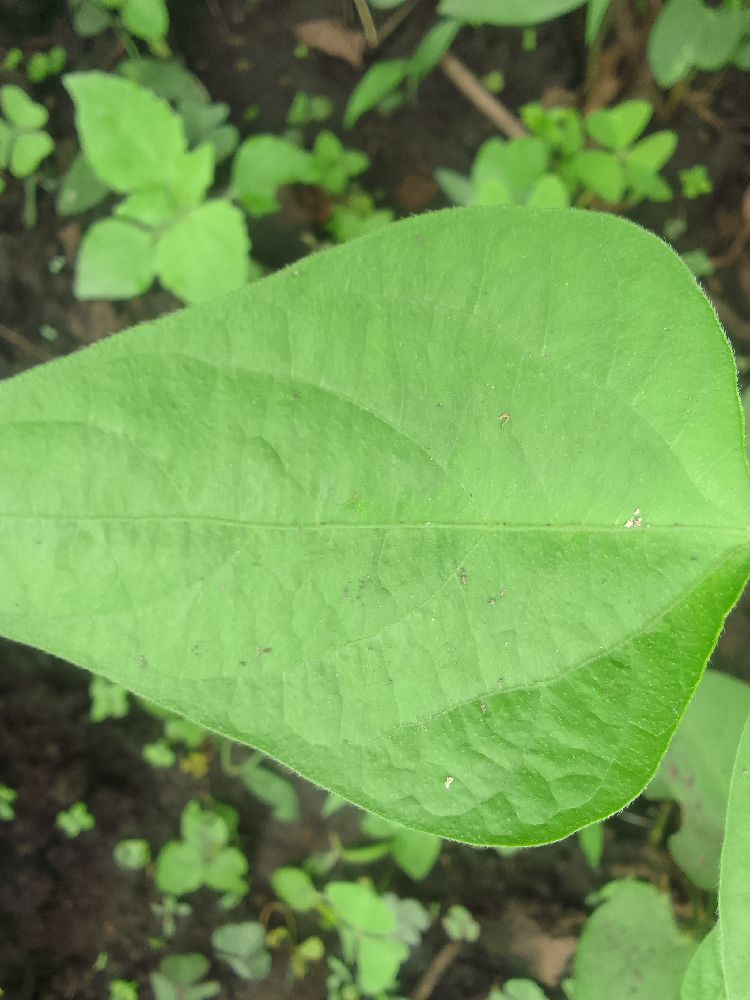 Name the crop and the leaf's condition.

common bean, healthy
